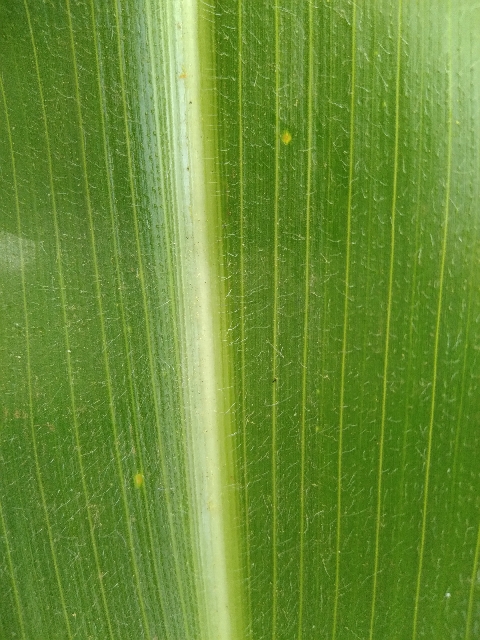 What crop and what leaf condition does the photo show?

maize, healthy
